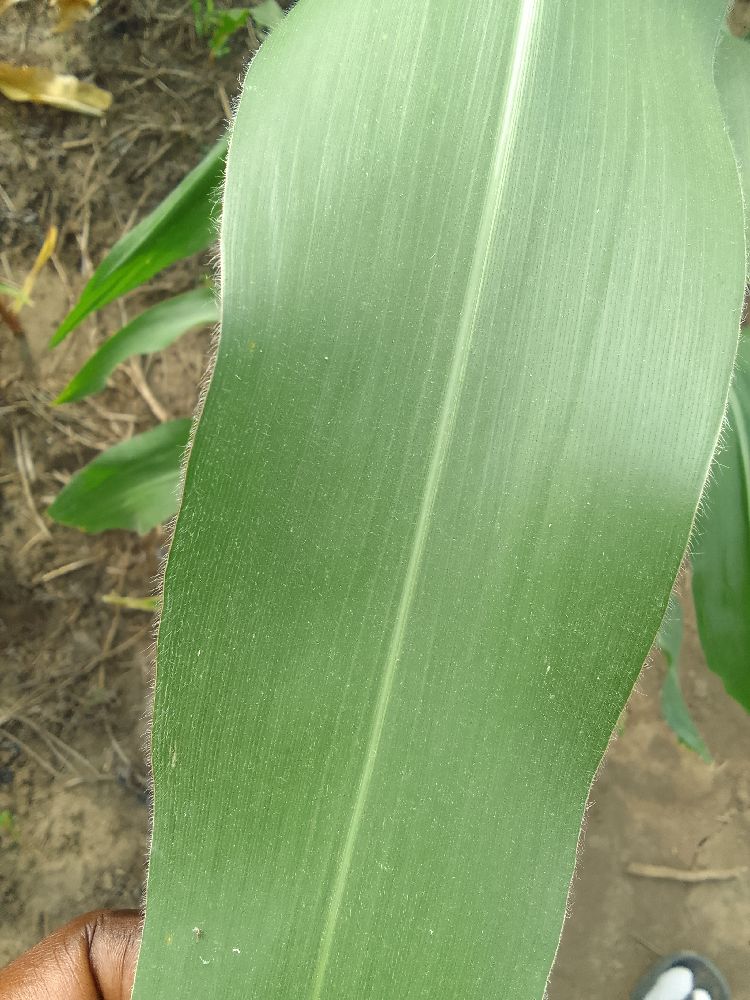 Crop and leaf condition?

maize, healthy
